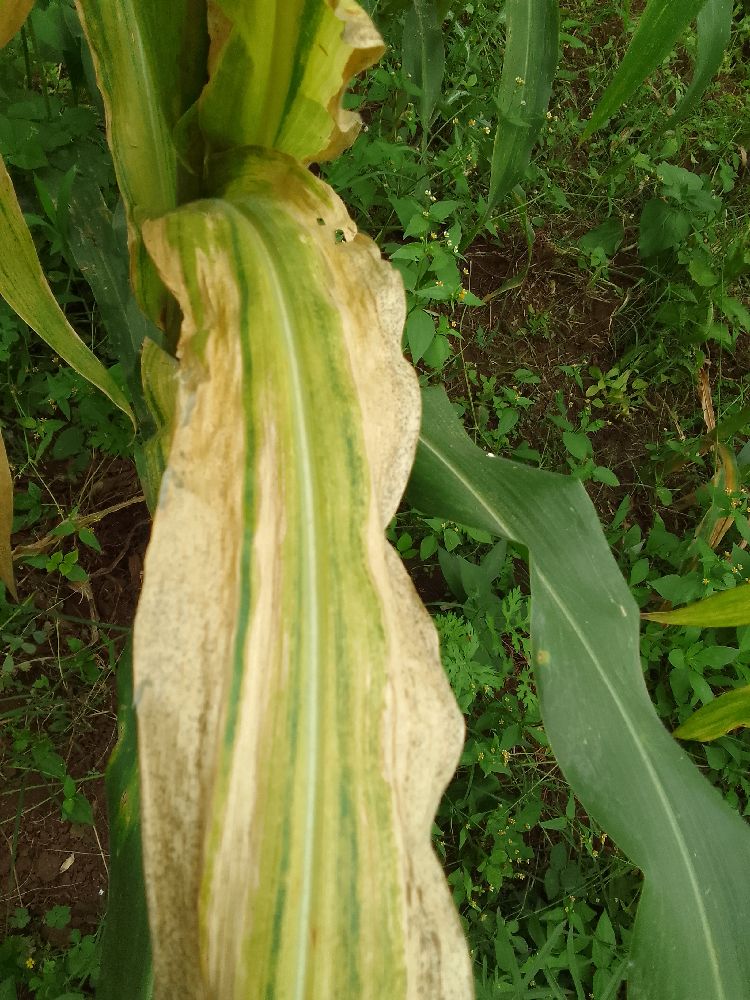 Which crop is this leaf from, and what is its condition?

maize, maize lethal necrosis
